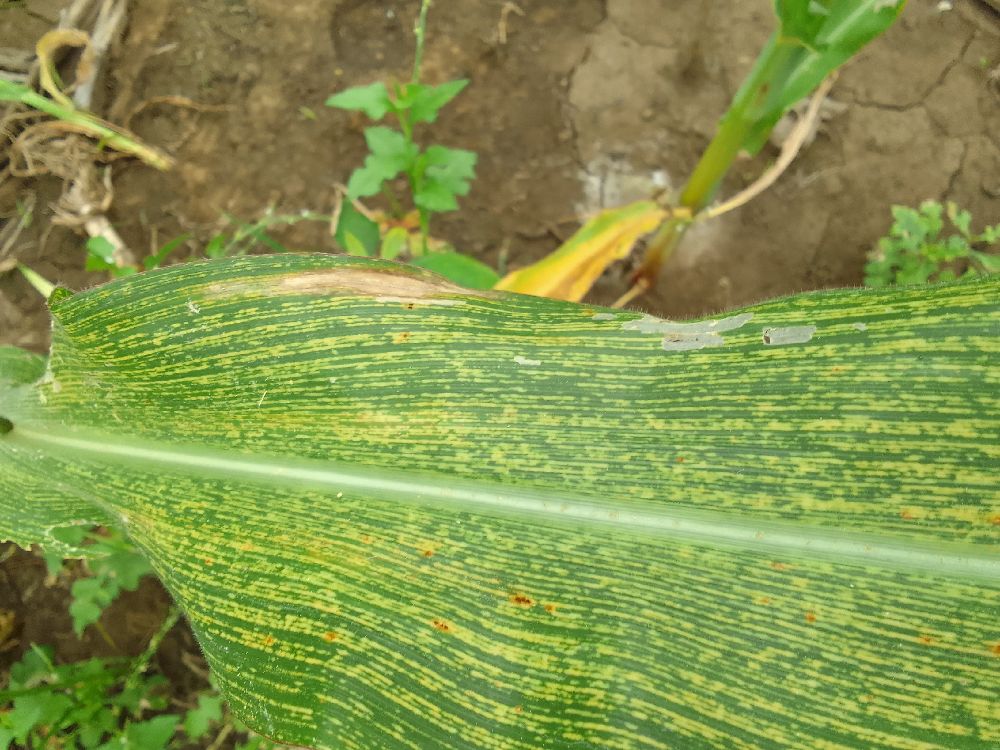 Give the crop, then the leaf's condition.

maize, maize streak virus
